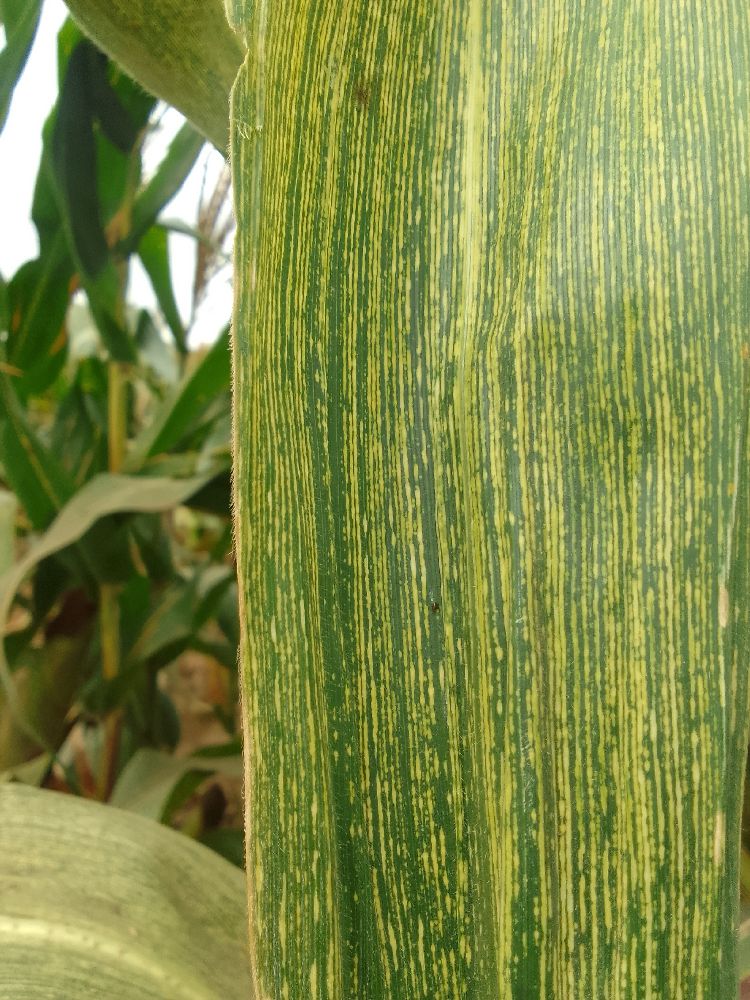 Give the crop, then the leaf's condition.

maize, maize streak virus
